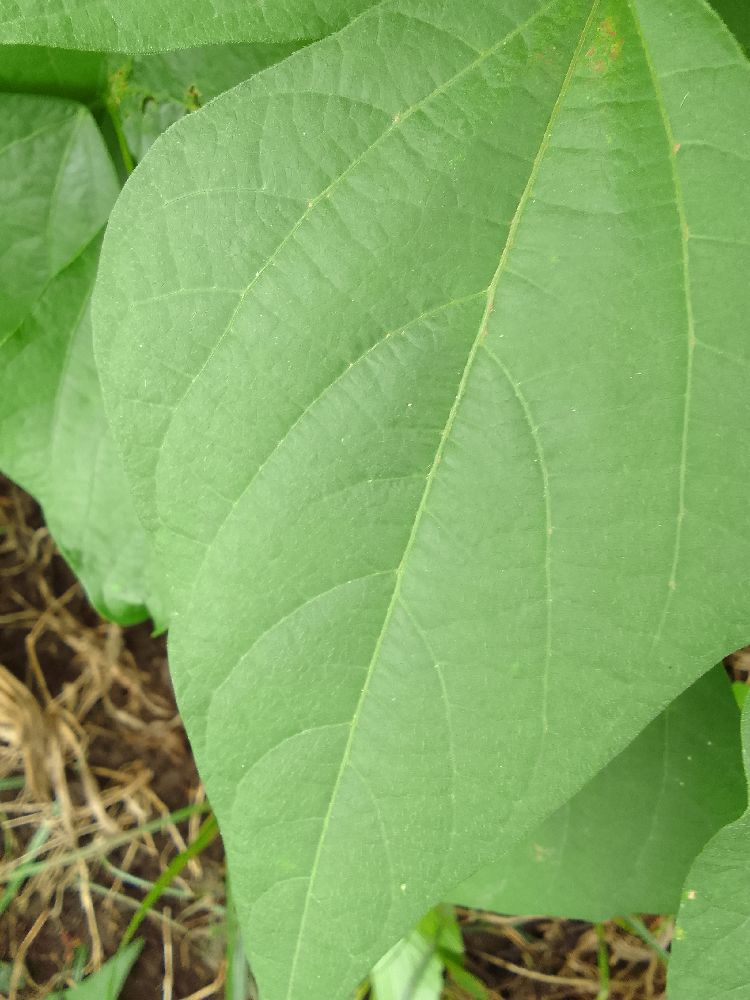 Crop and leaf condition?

common bean, healthy
